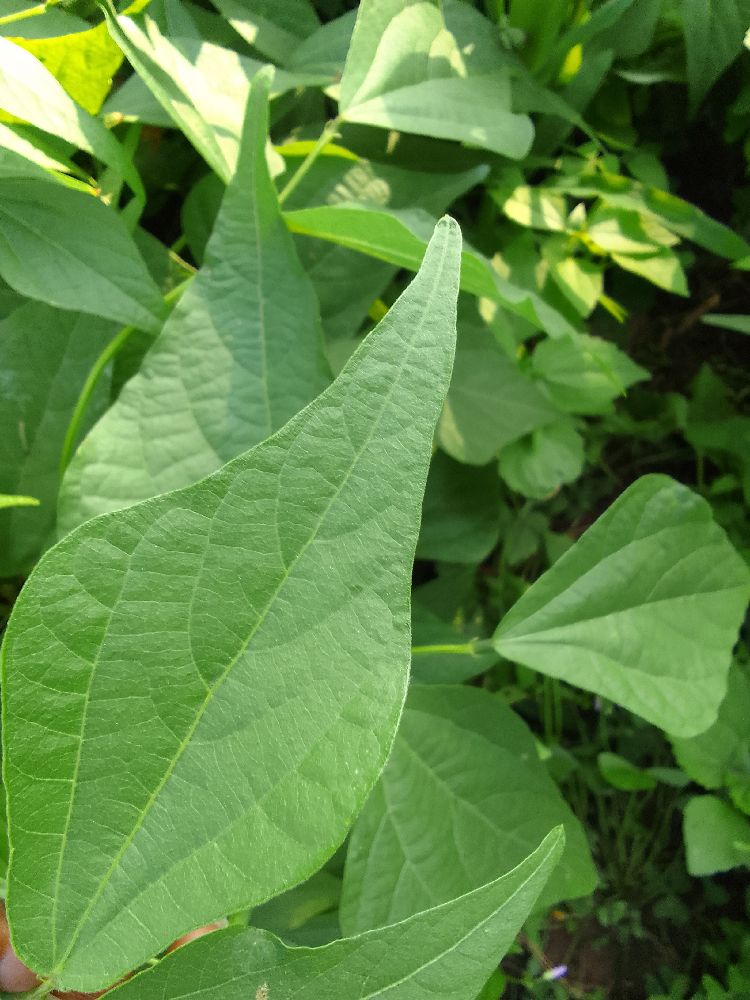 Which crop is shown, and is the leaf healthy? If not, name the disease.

common bean, healthy
